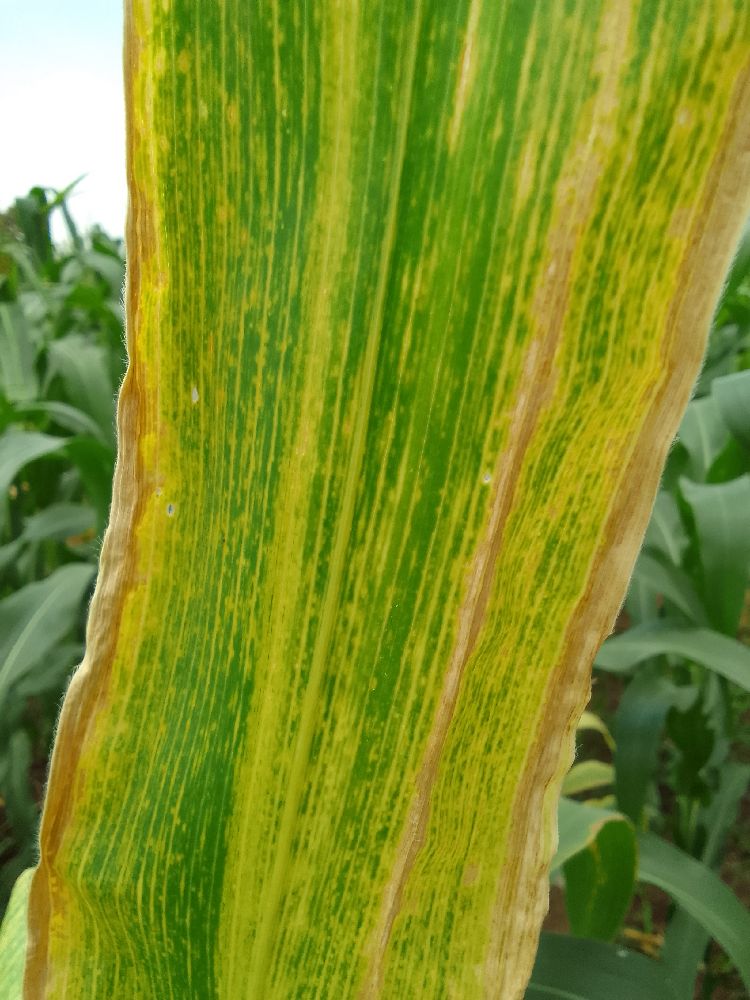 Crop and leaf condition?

maize, maize lethal necrosis
